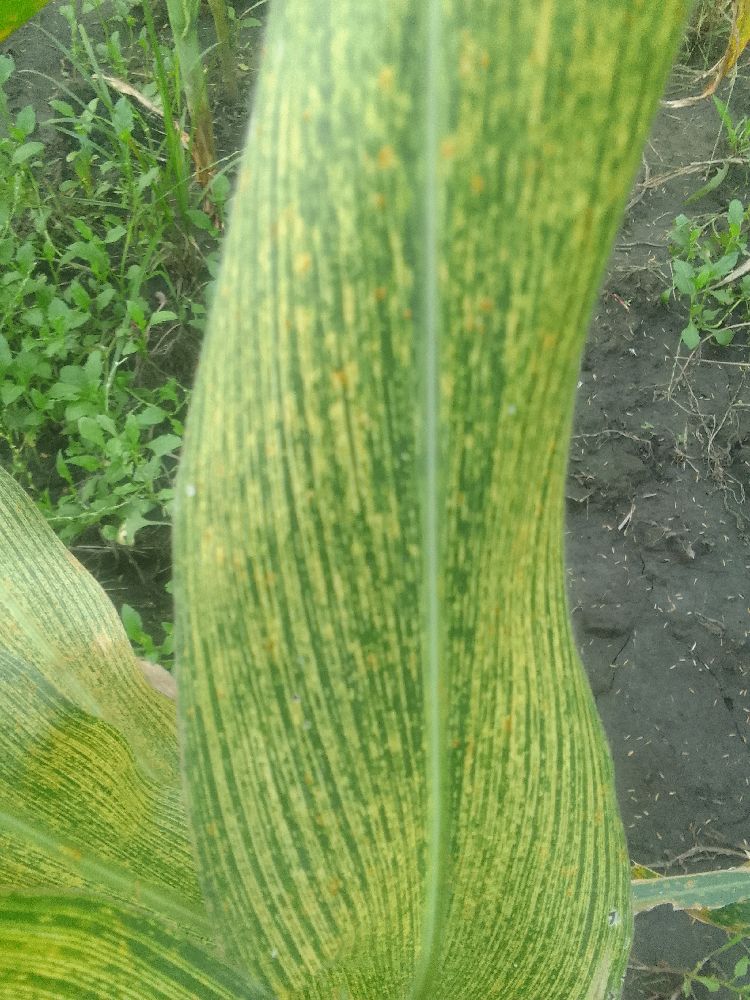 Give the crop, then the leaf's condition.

maize, maize streak virus
